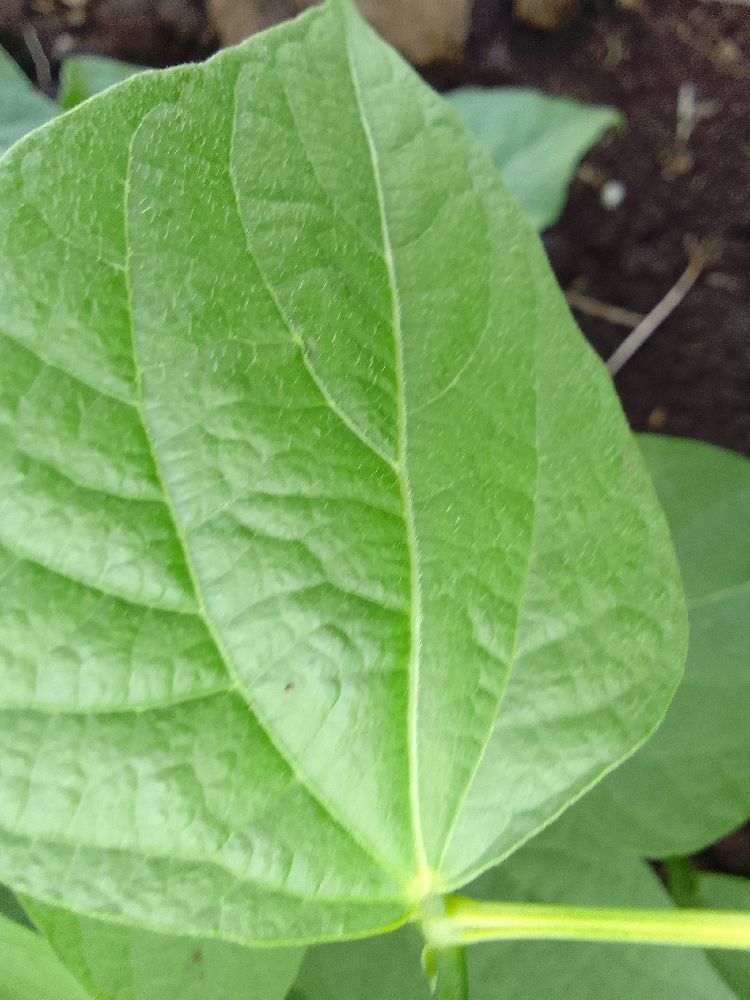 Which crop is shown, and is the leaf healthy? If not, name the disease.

common bean, healthy
